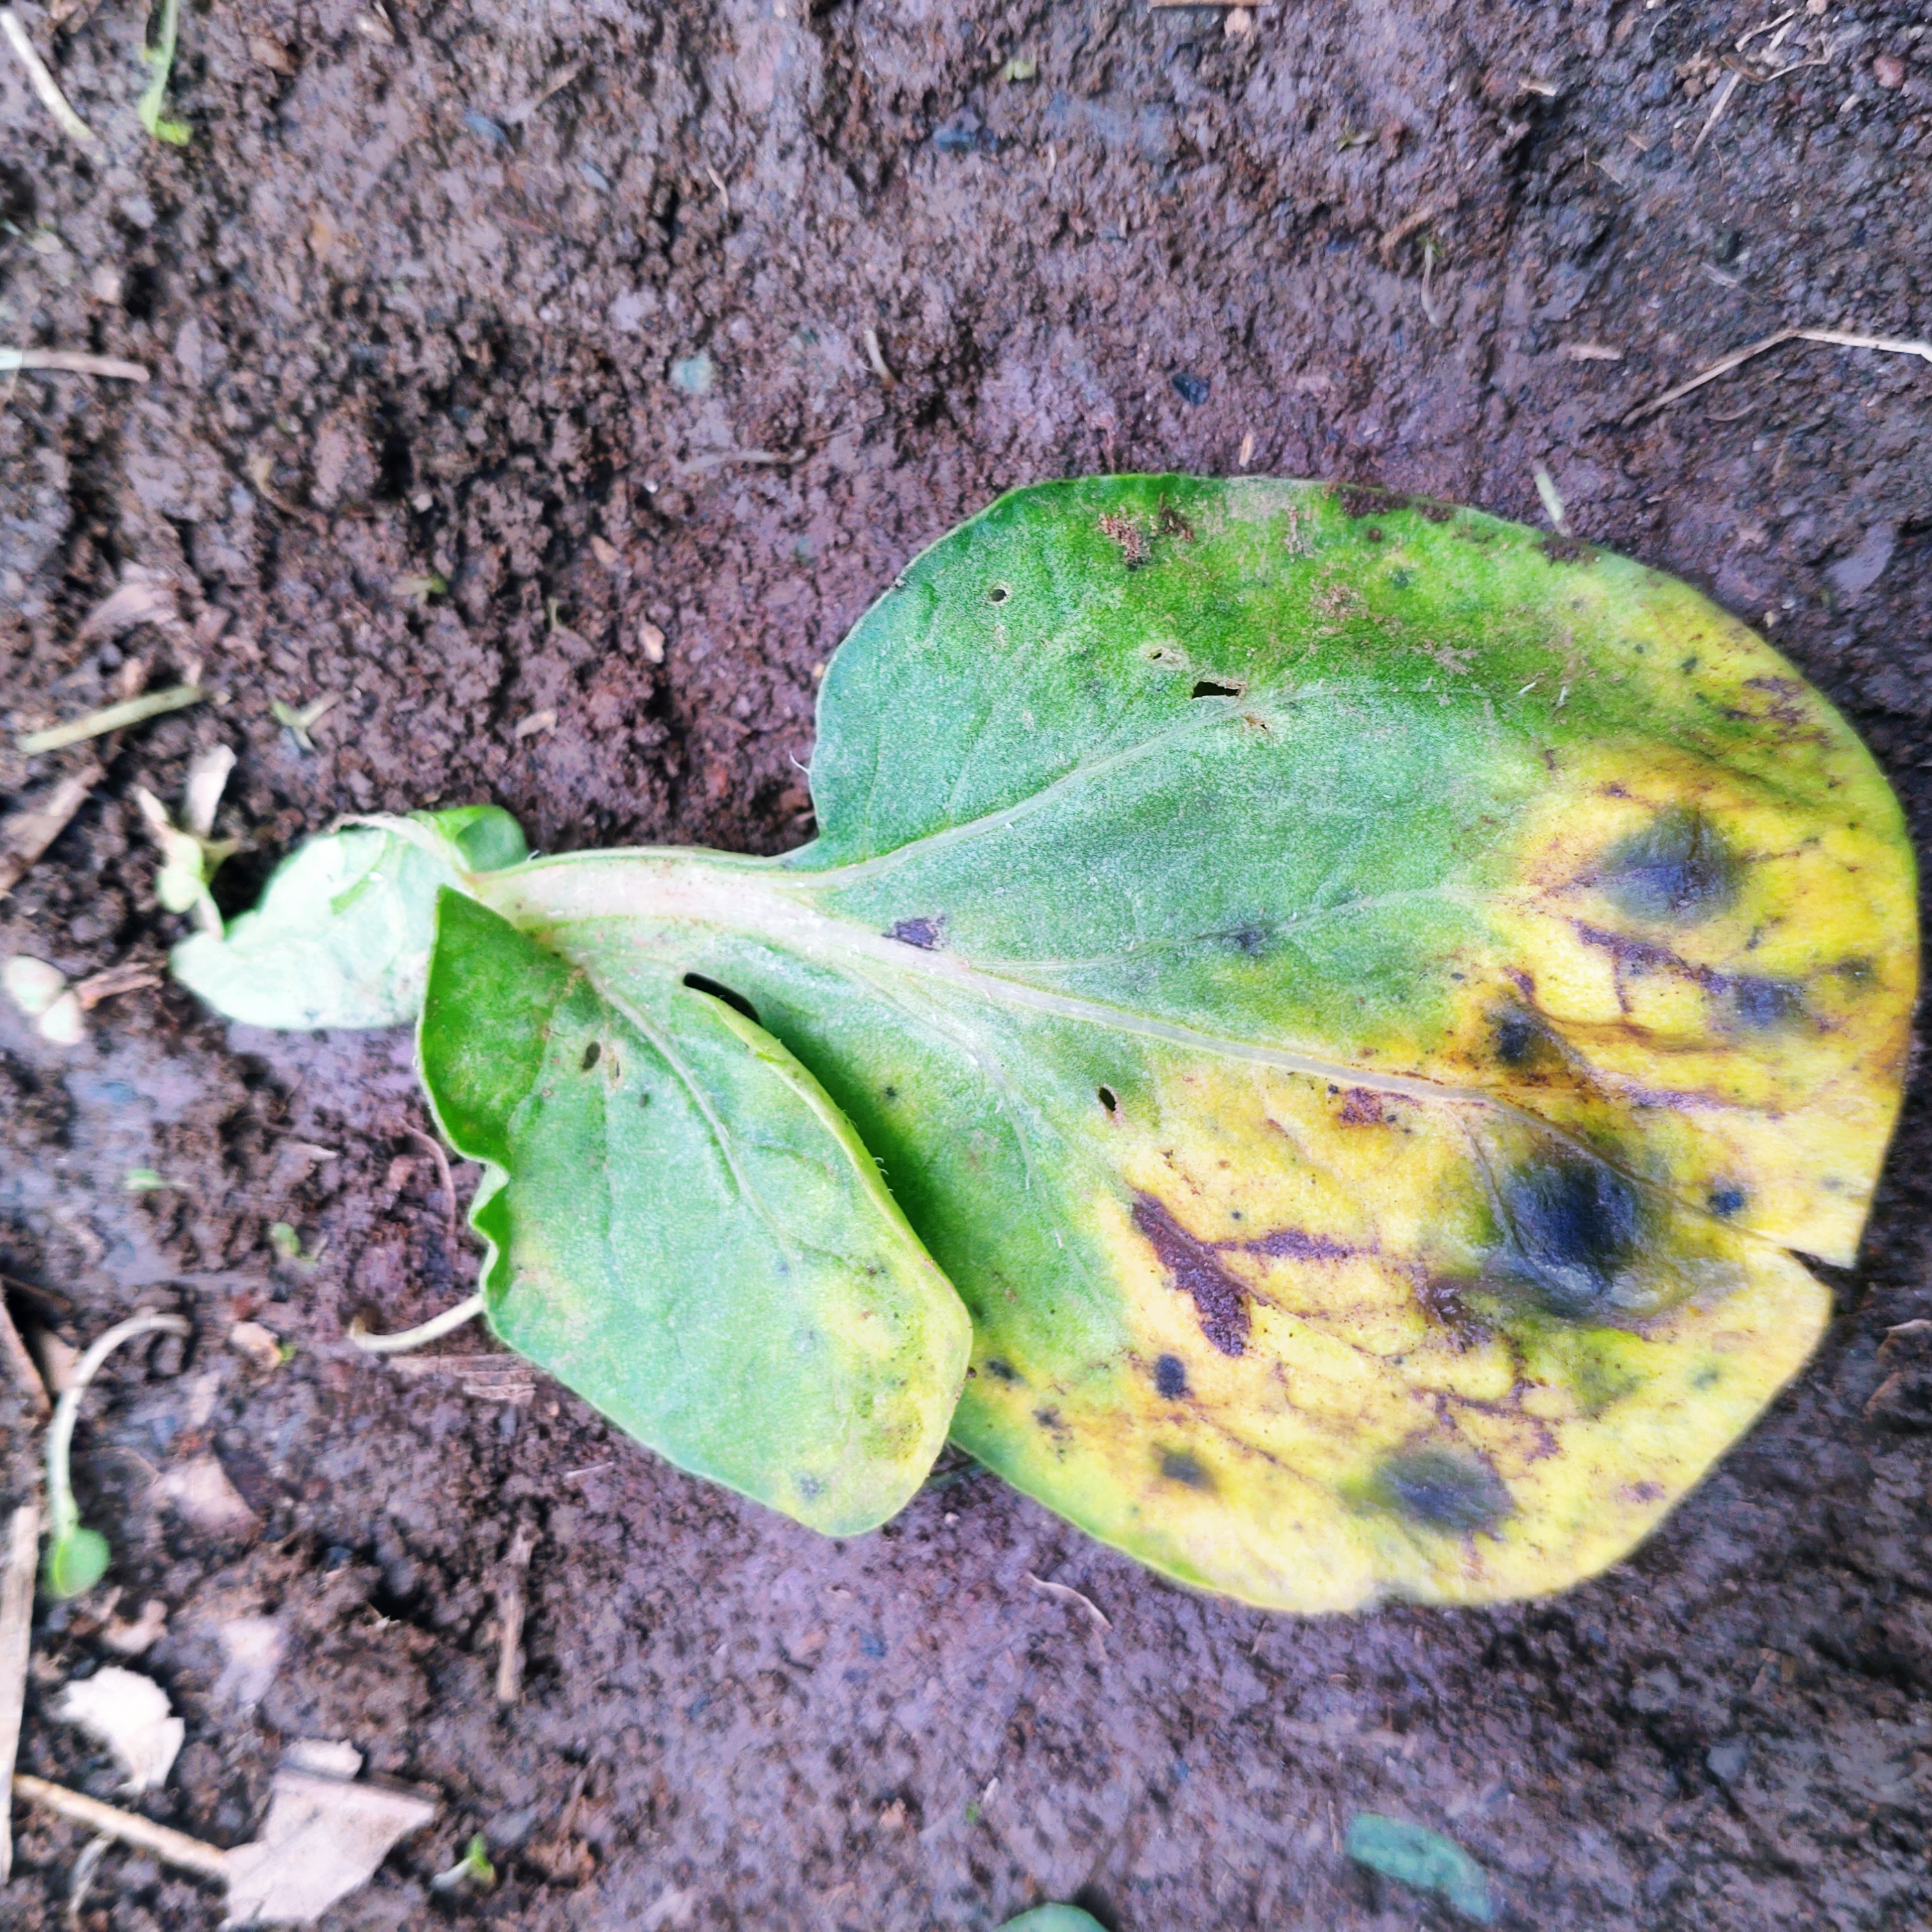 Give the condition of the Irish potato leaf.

late blight
